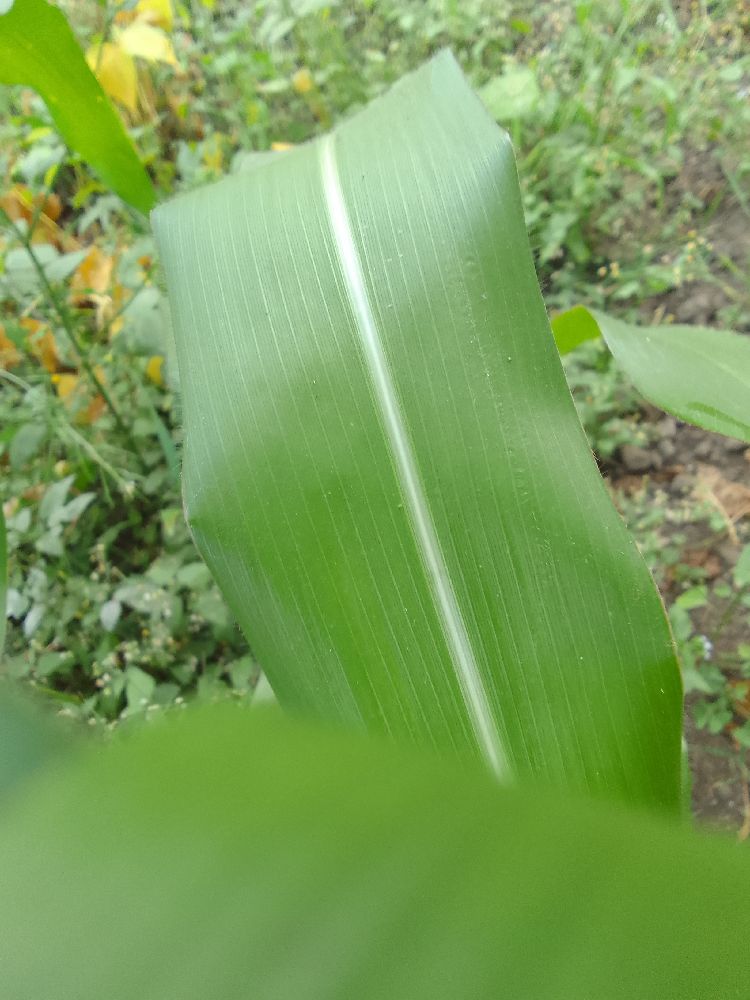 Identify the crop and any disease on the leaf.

maize, healthy
